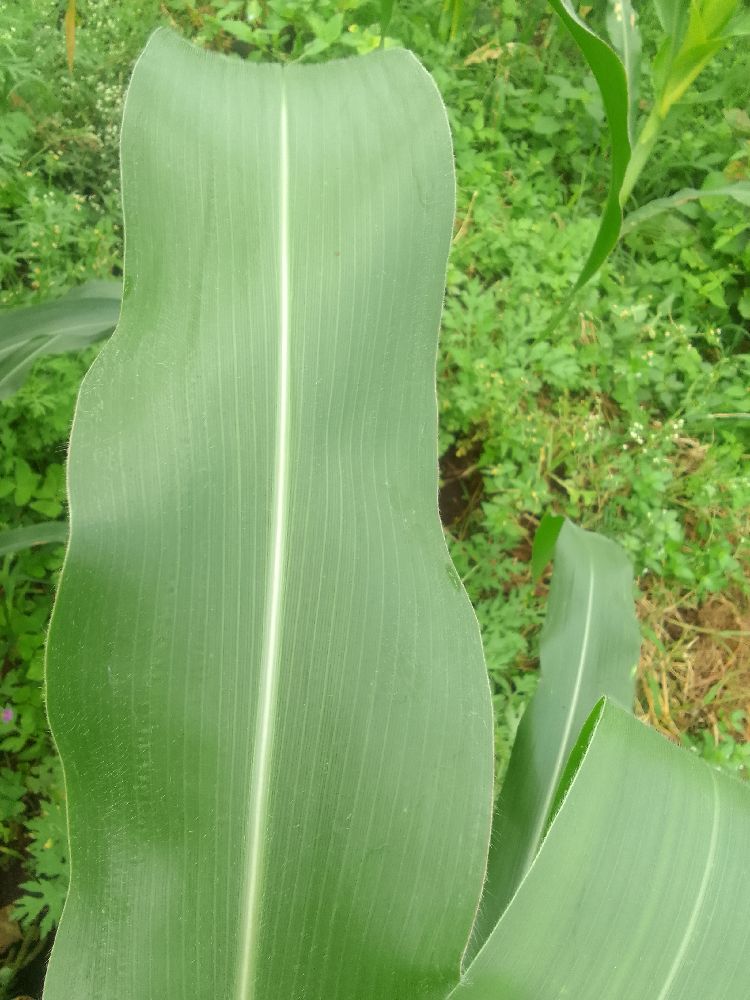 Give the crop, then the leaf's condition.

maize, healthy
